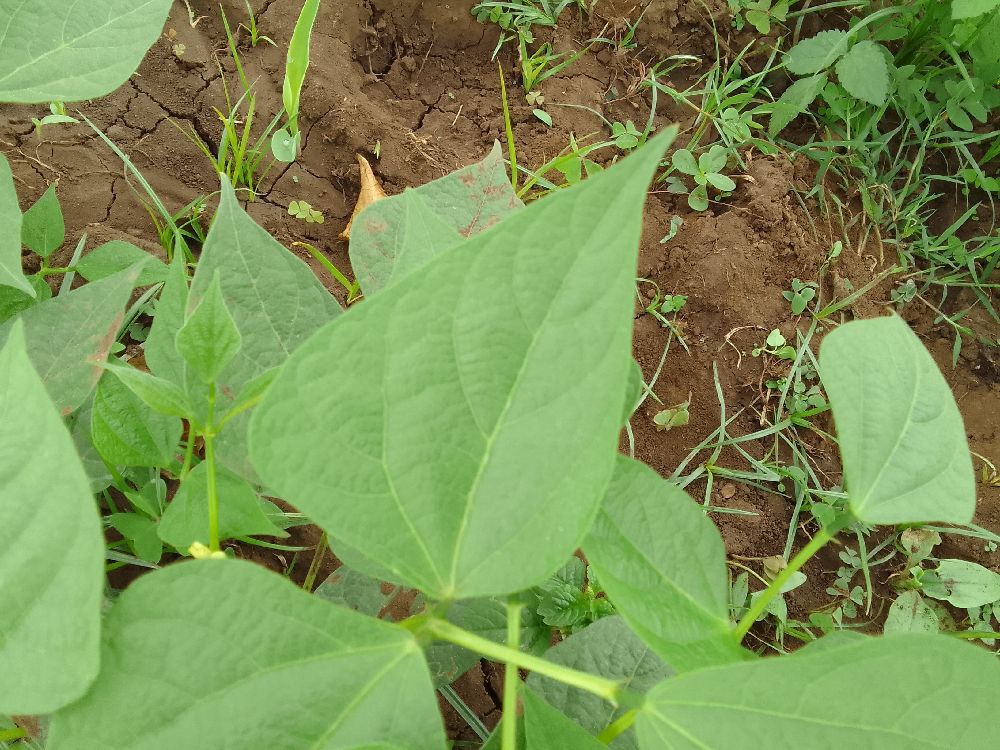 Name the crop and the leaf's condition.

common bean, healthy
